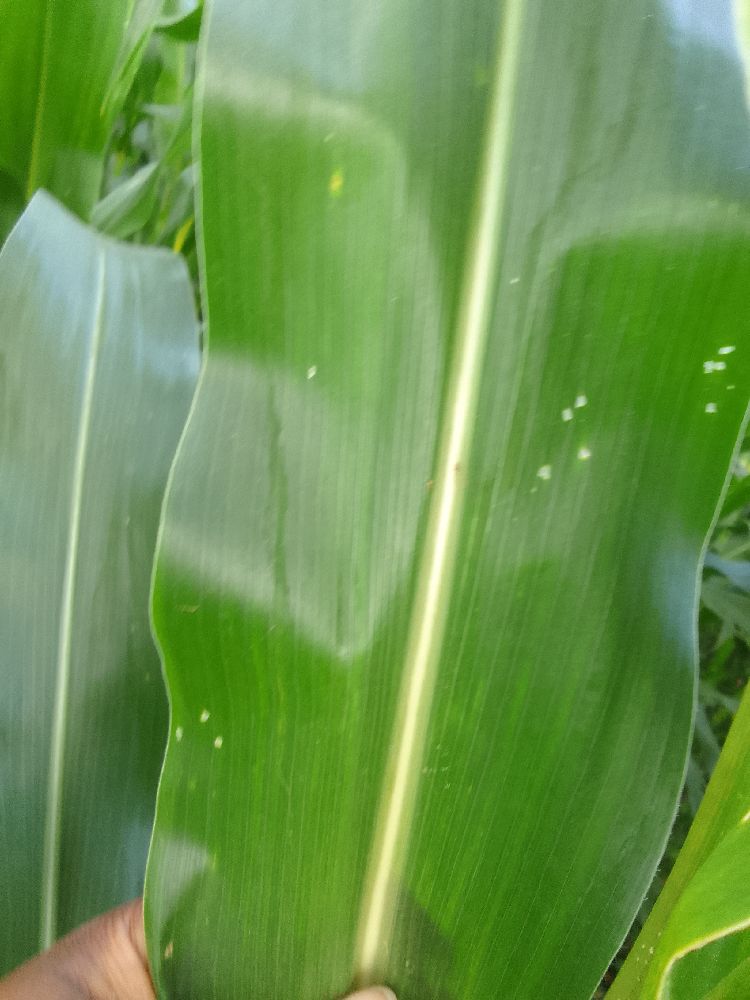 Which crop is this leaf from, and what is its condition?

maize, healthy
